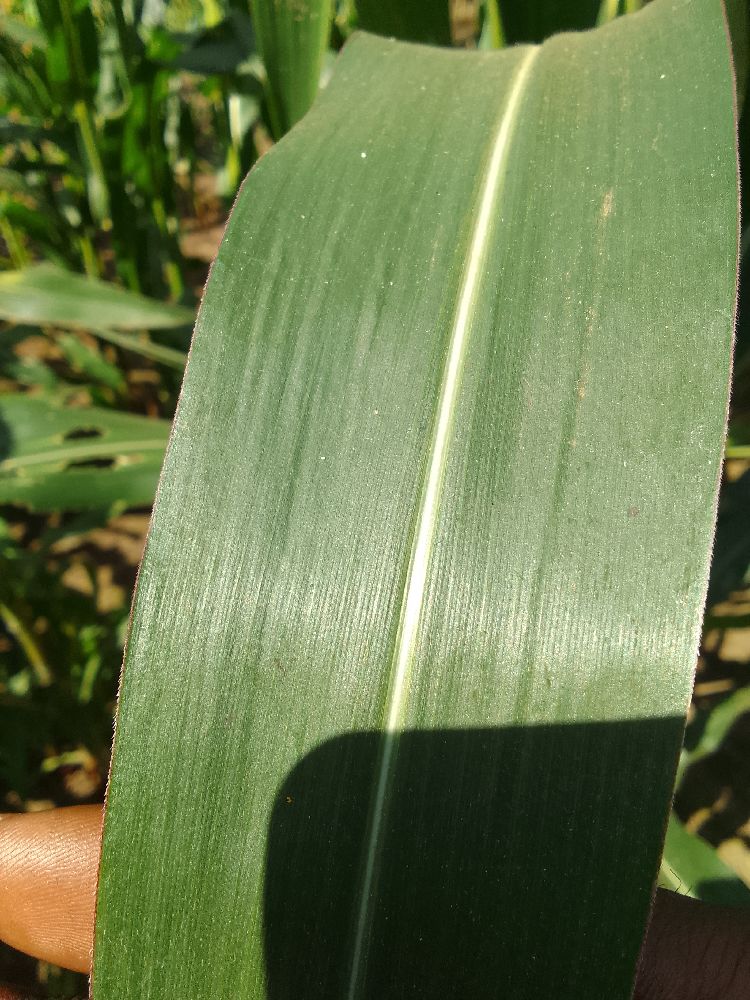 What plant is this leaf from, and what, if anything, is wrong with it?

maize, healthy
